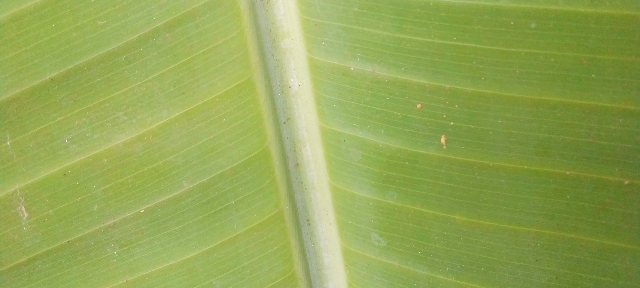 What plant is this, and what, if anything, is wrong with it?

banana, healthy
